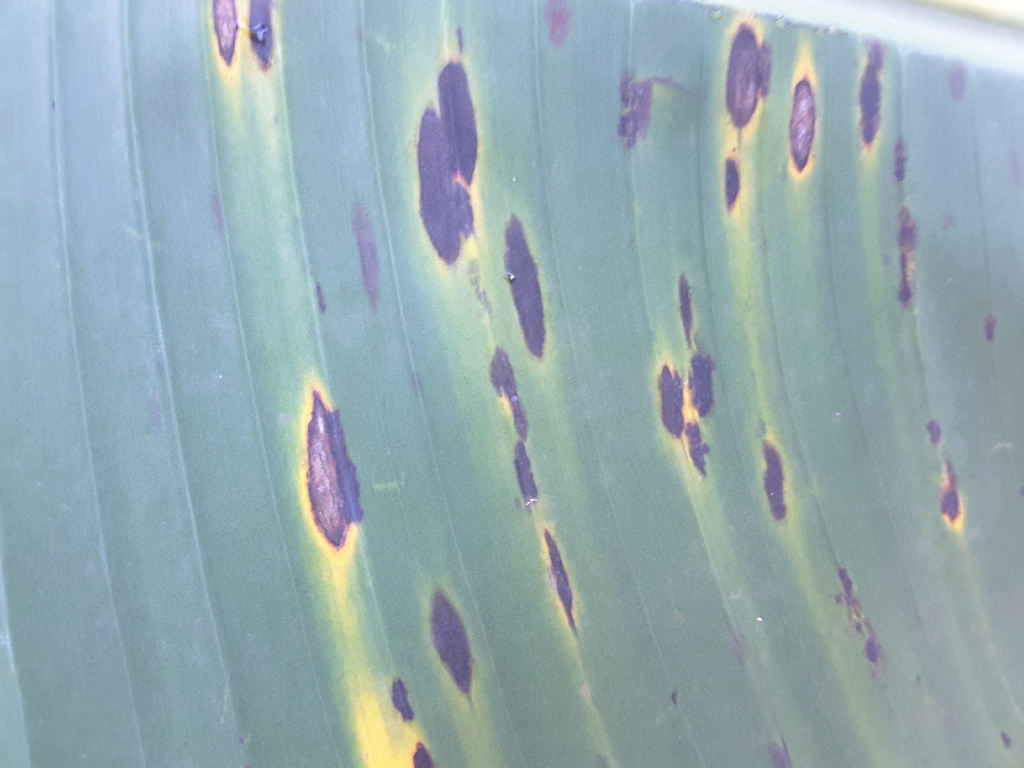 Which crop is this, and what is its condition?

banana, black sigatoka
